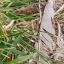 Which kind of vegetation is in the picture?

grass
